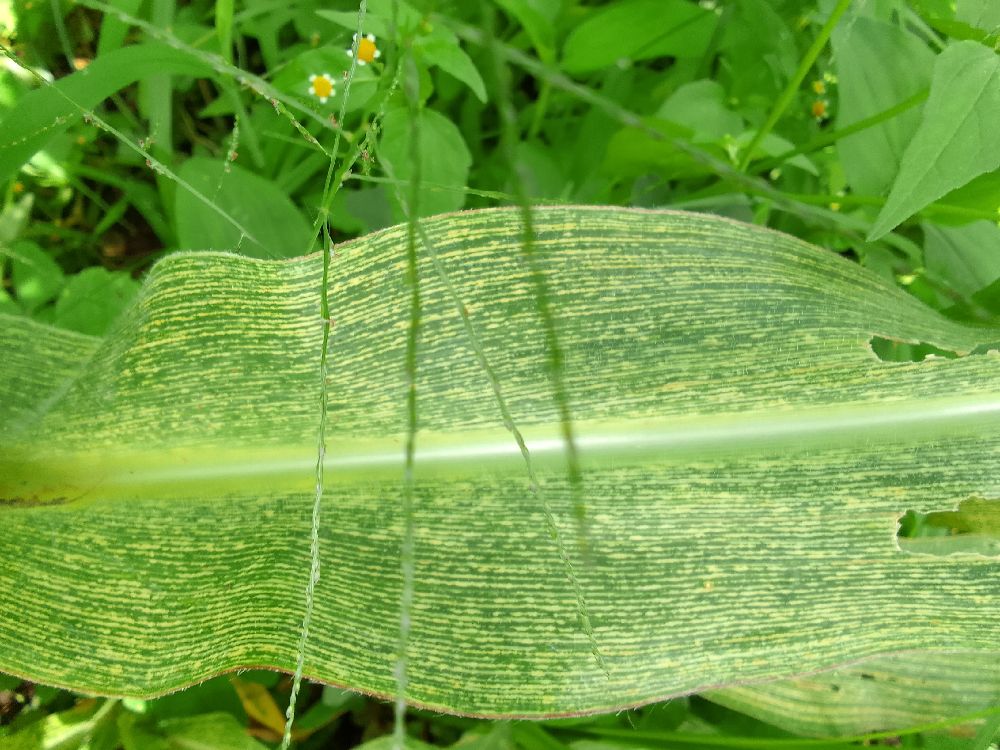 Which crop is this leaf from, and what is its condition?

maize, maize streak virus
